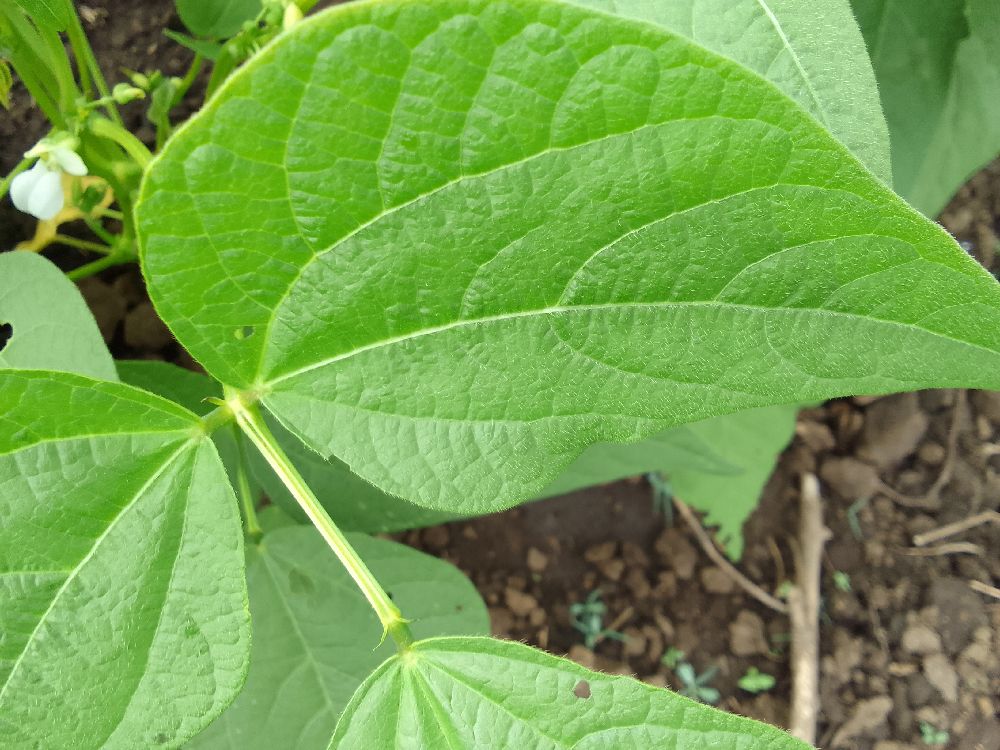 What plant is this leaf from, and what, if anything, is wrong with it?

common bean, healthy
